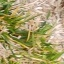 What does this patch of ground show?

grass
